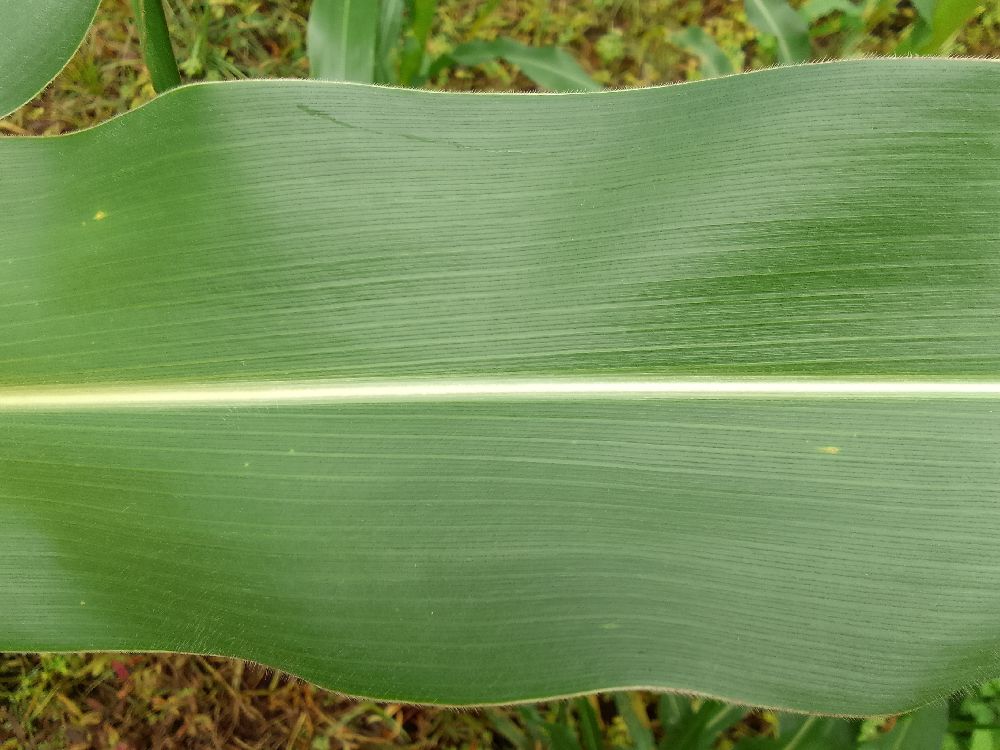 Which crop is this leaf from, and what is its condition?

maize, healthy
